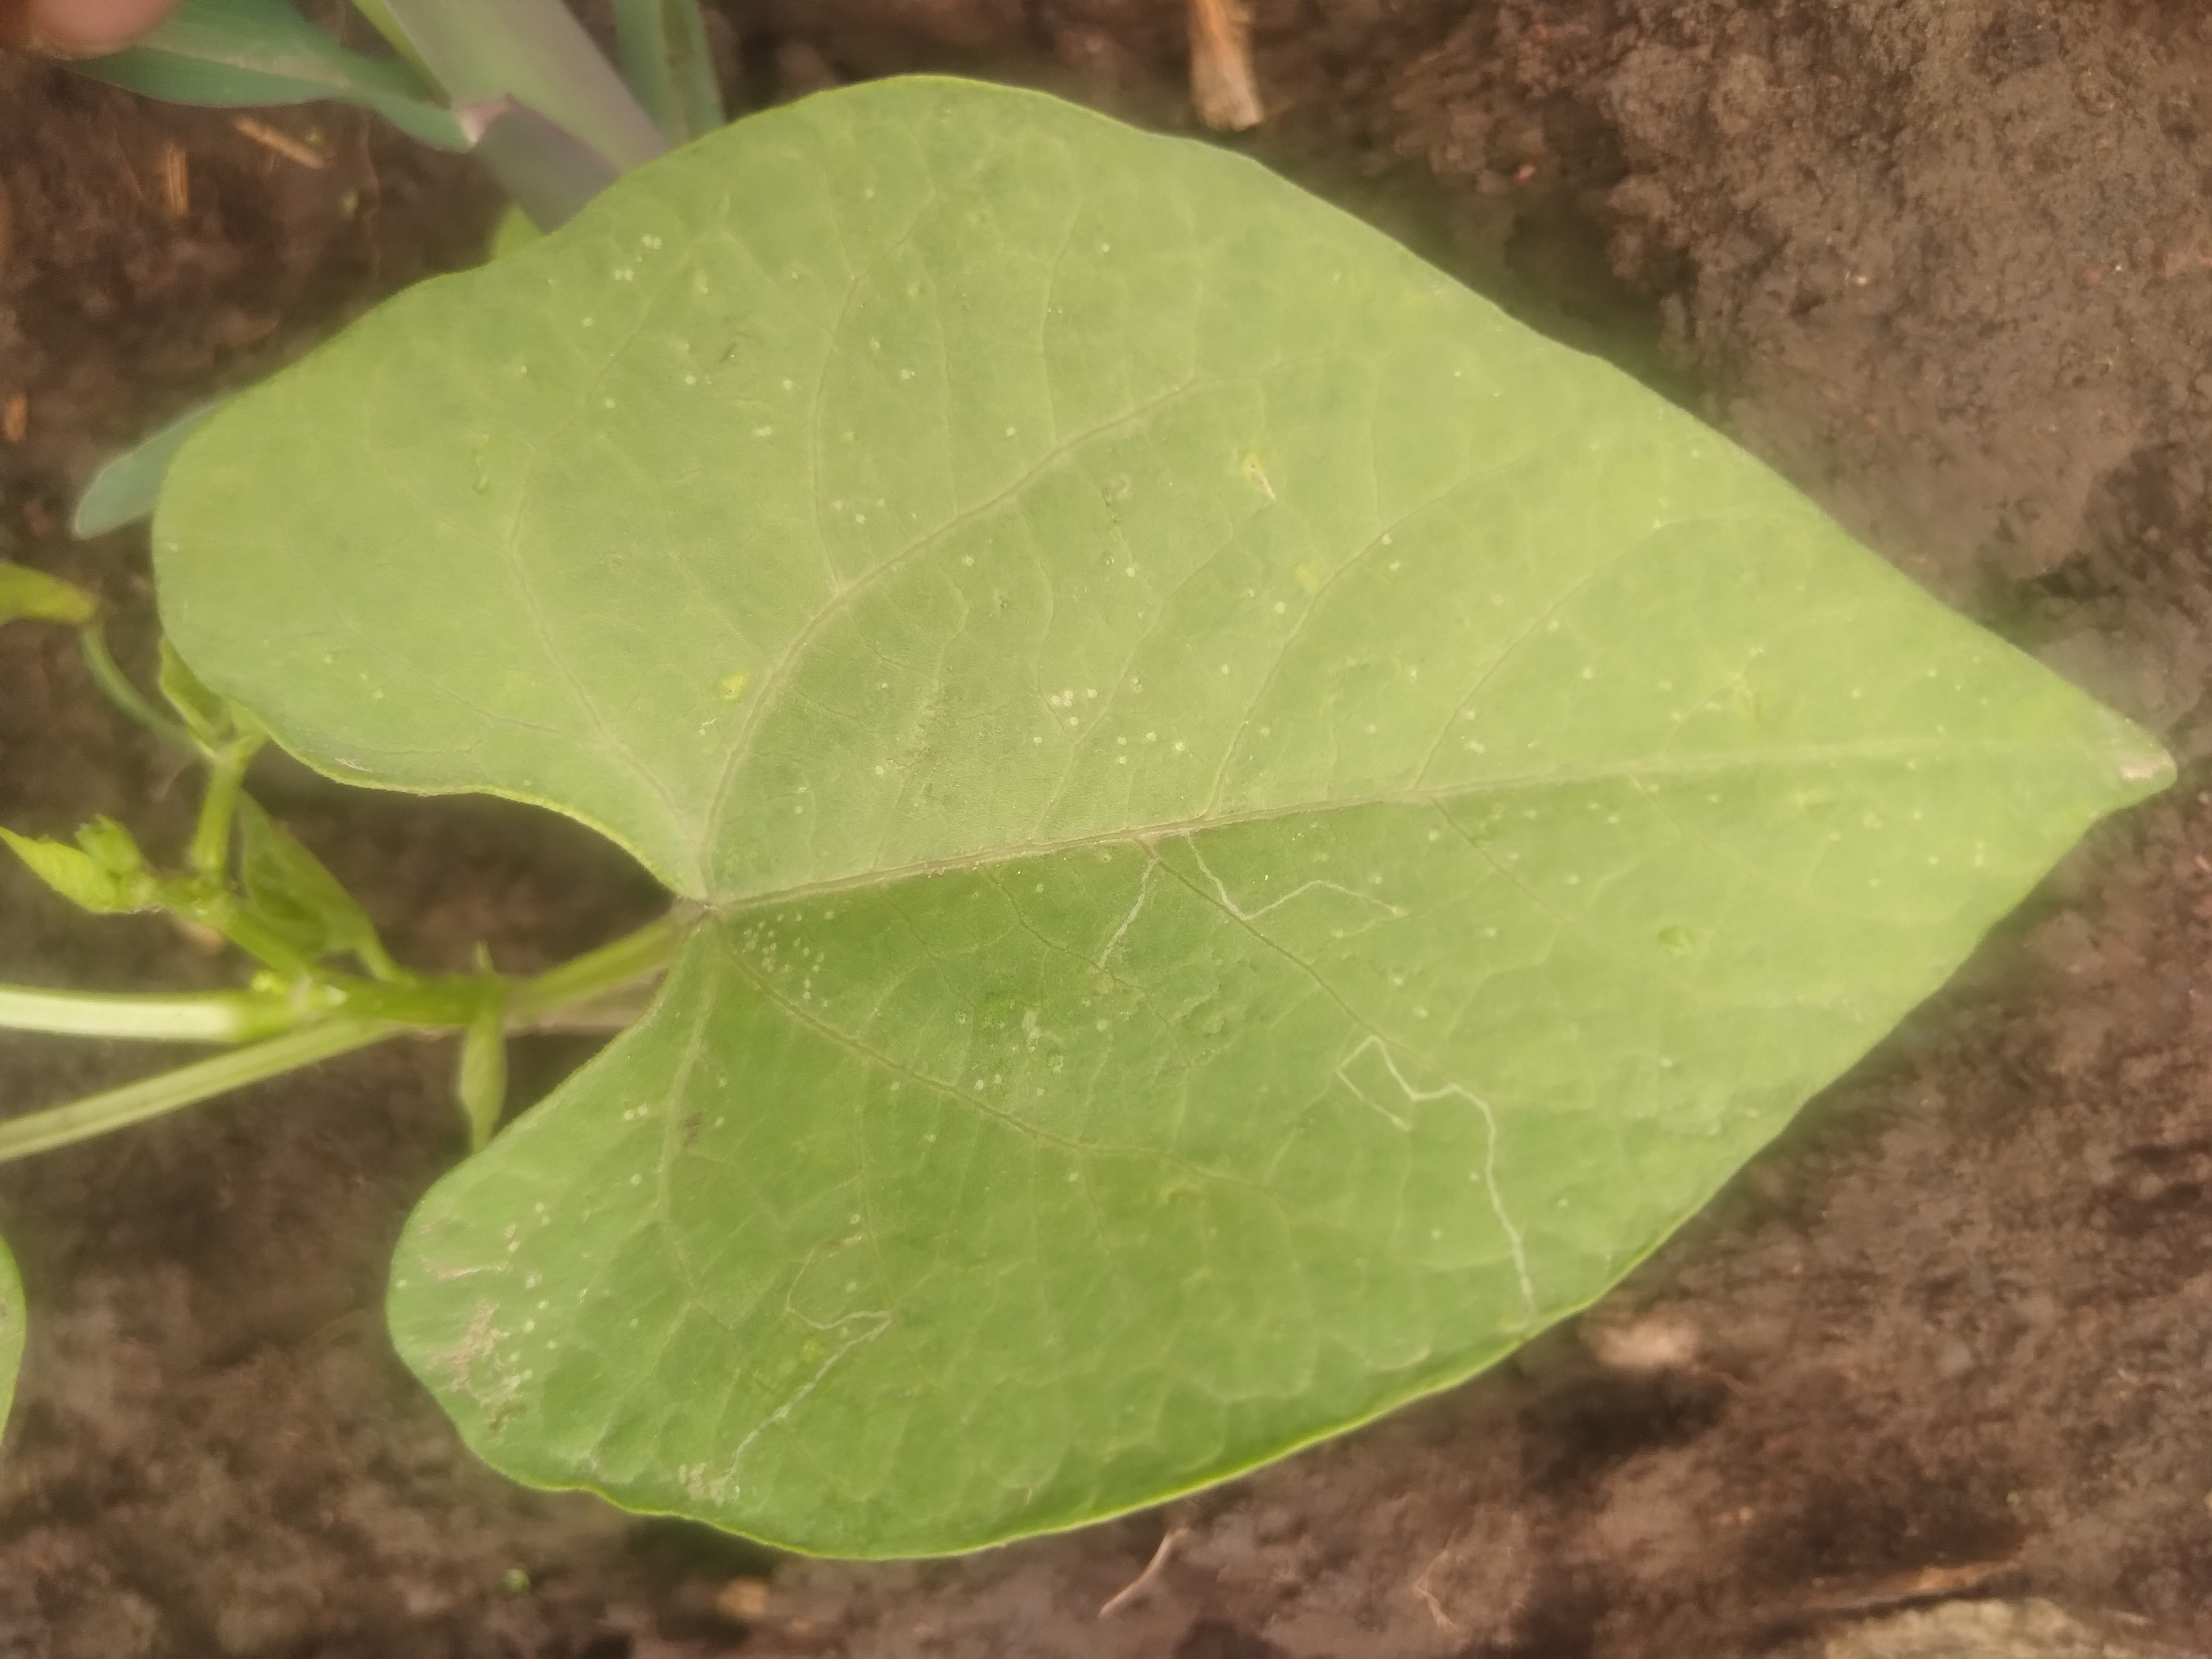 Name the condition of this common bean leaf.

healthy
